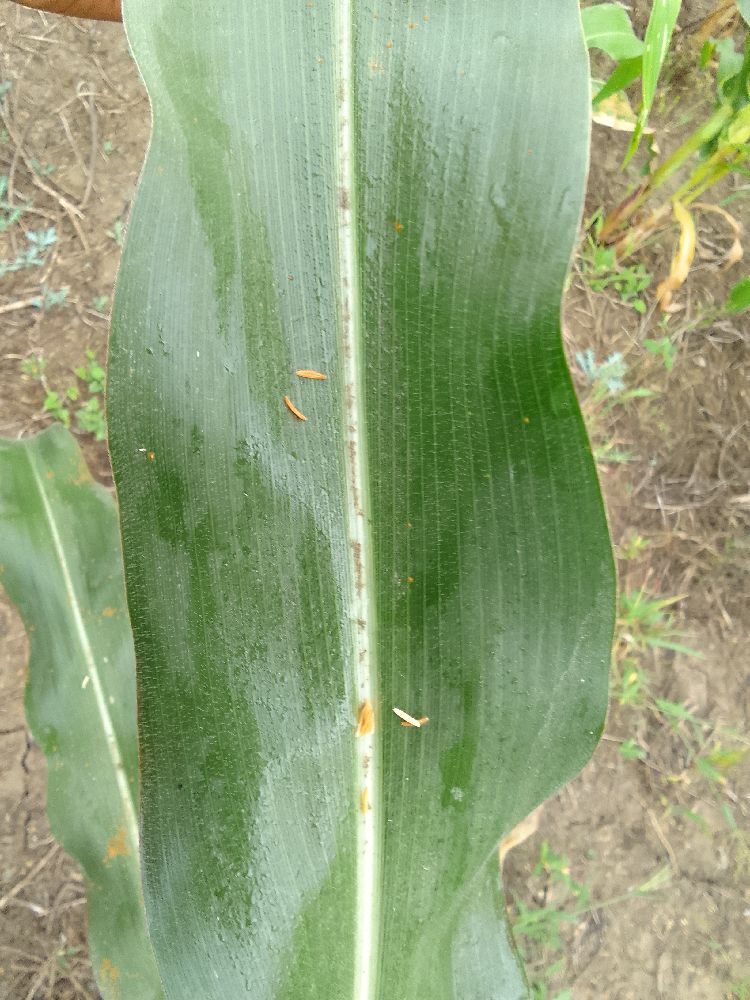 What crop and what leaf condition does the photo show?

maize, healthy
